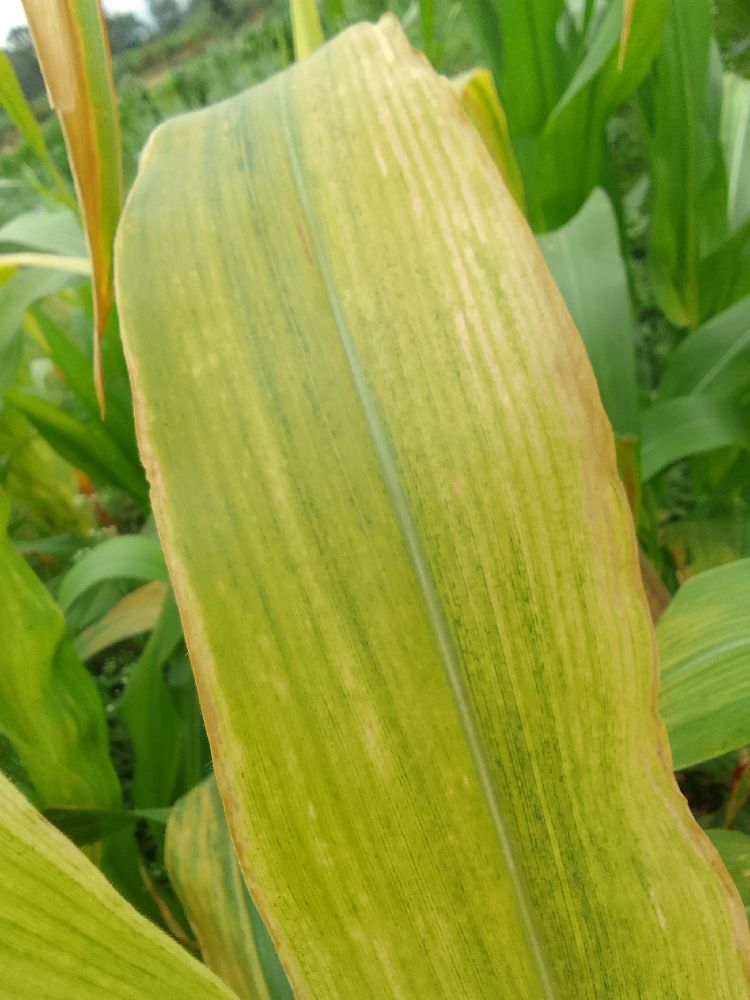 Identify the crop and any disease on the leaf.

maize, maize lethal necrosis
